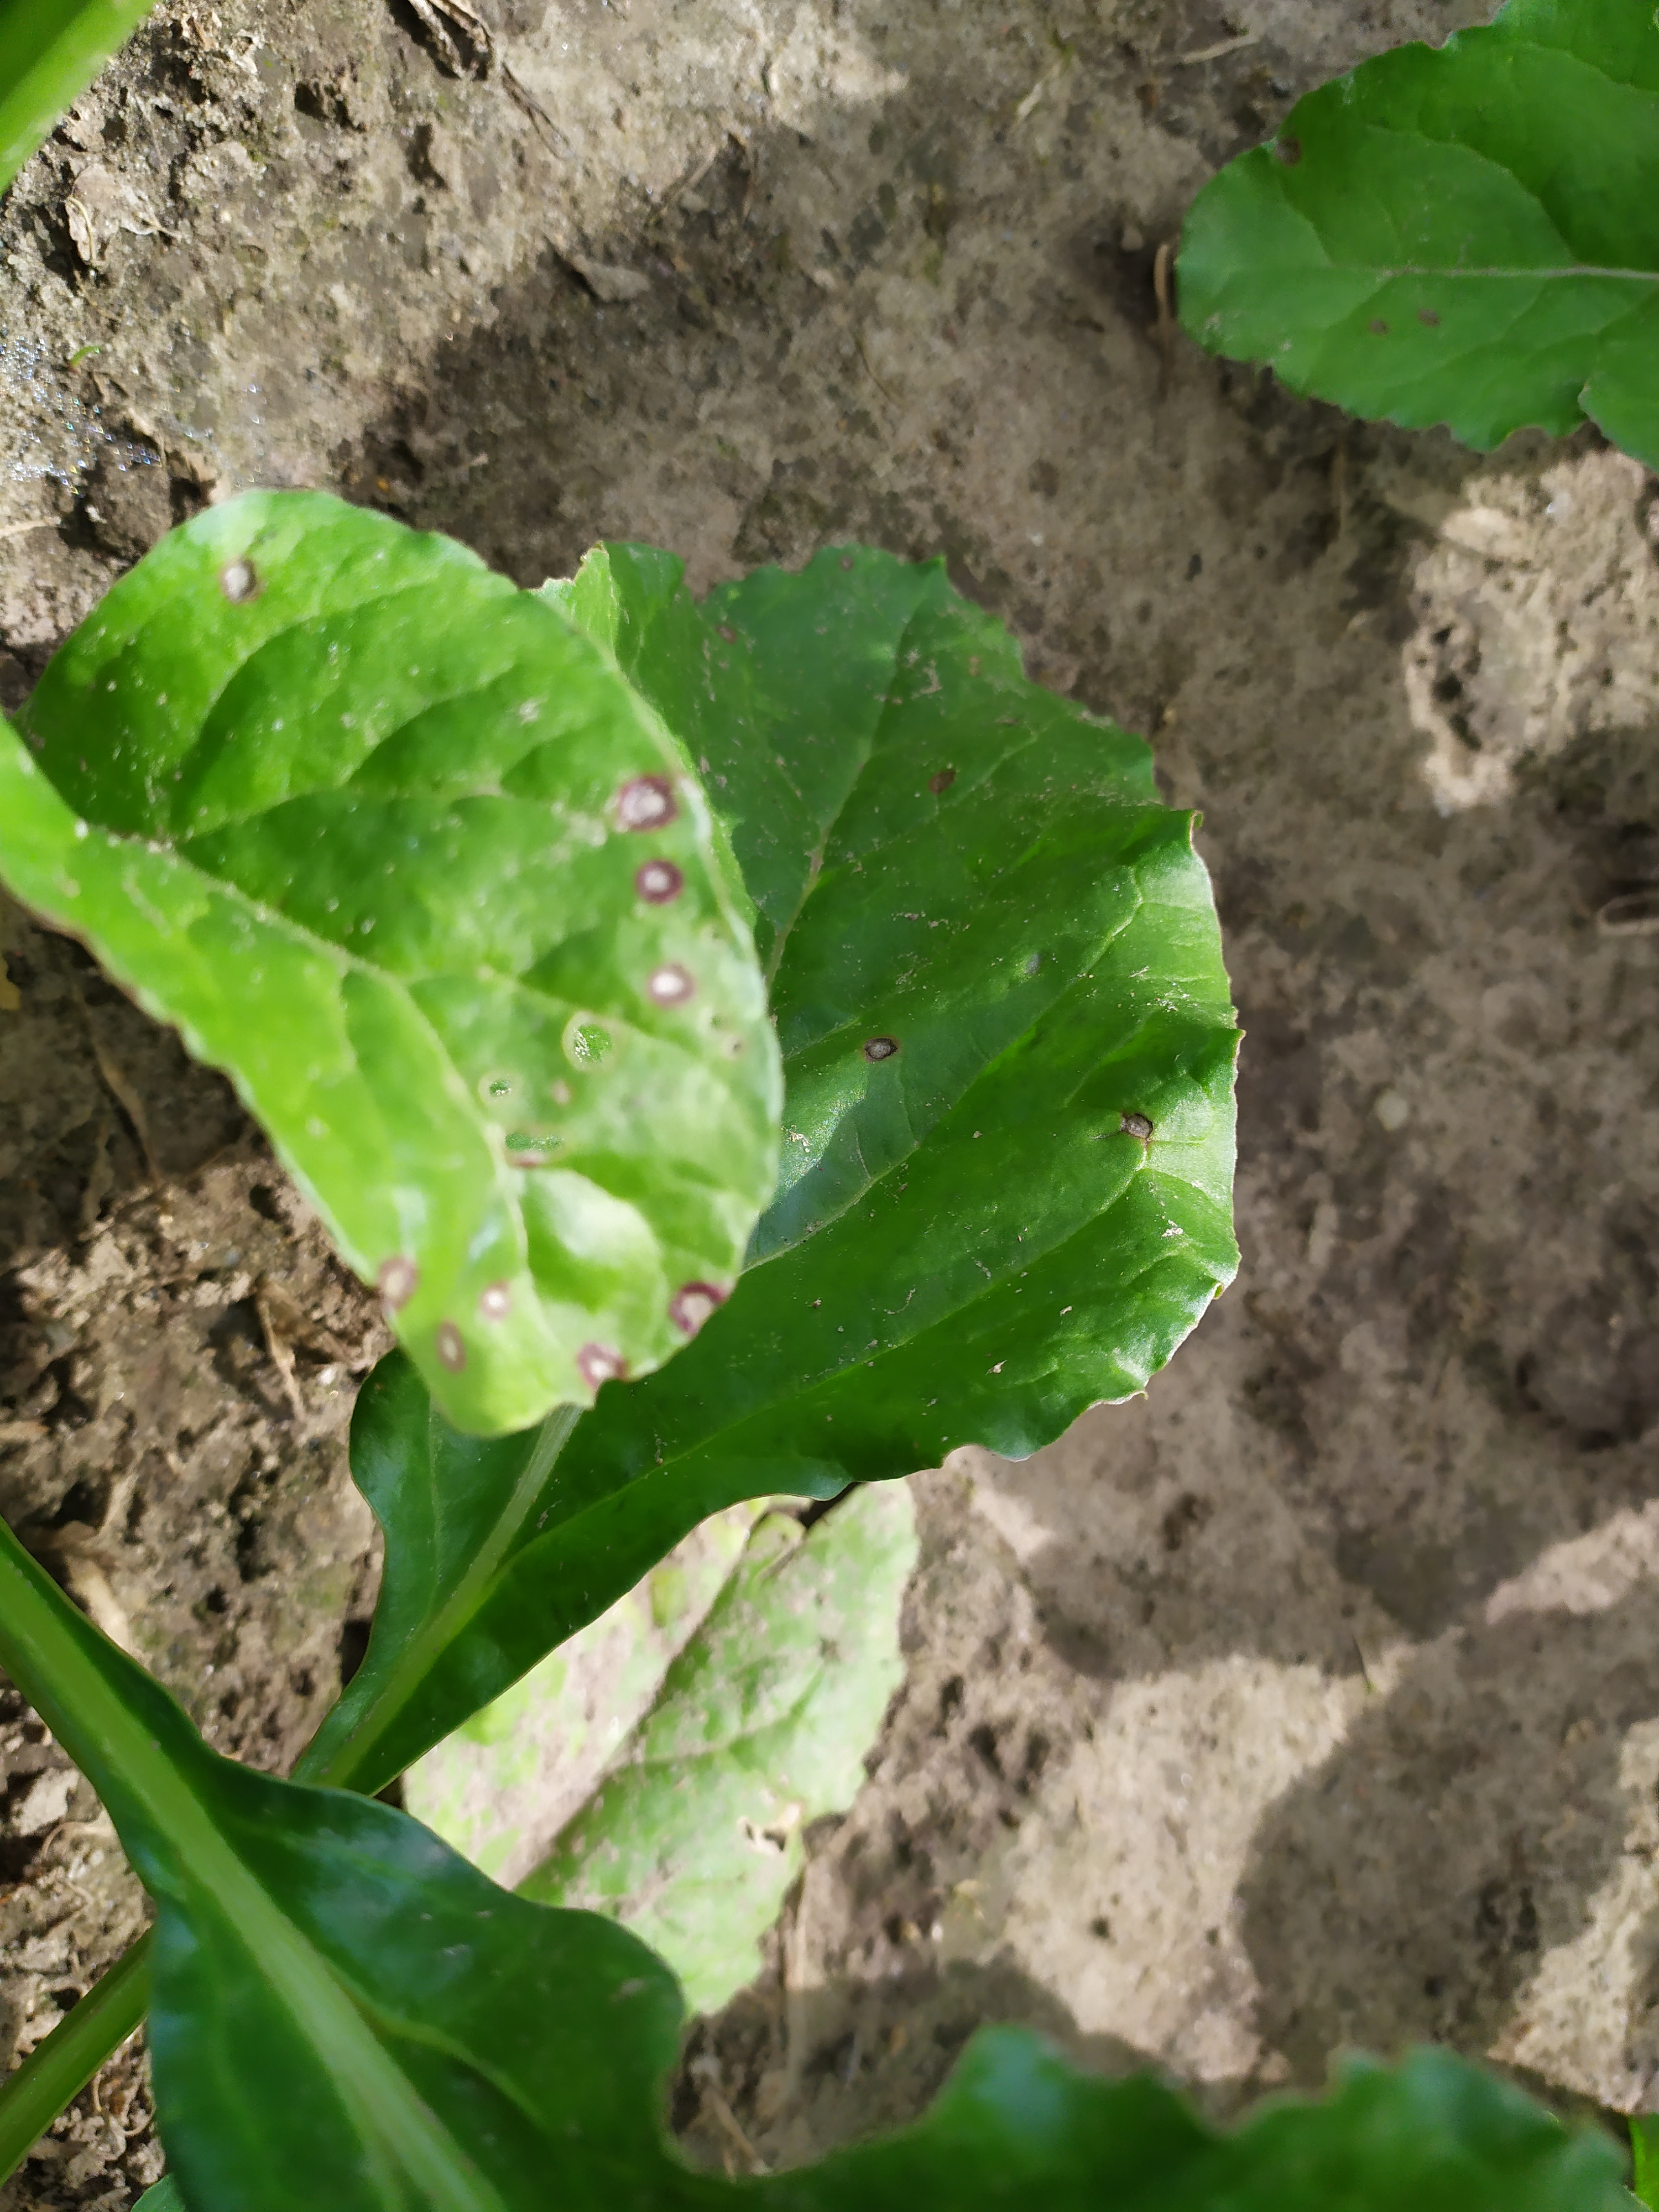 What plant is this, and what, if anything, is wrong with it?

beet, cercospora
